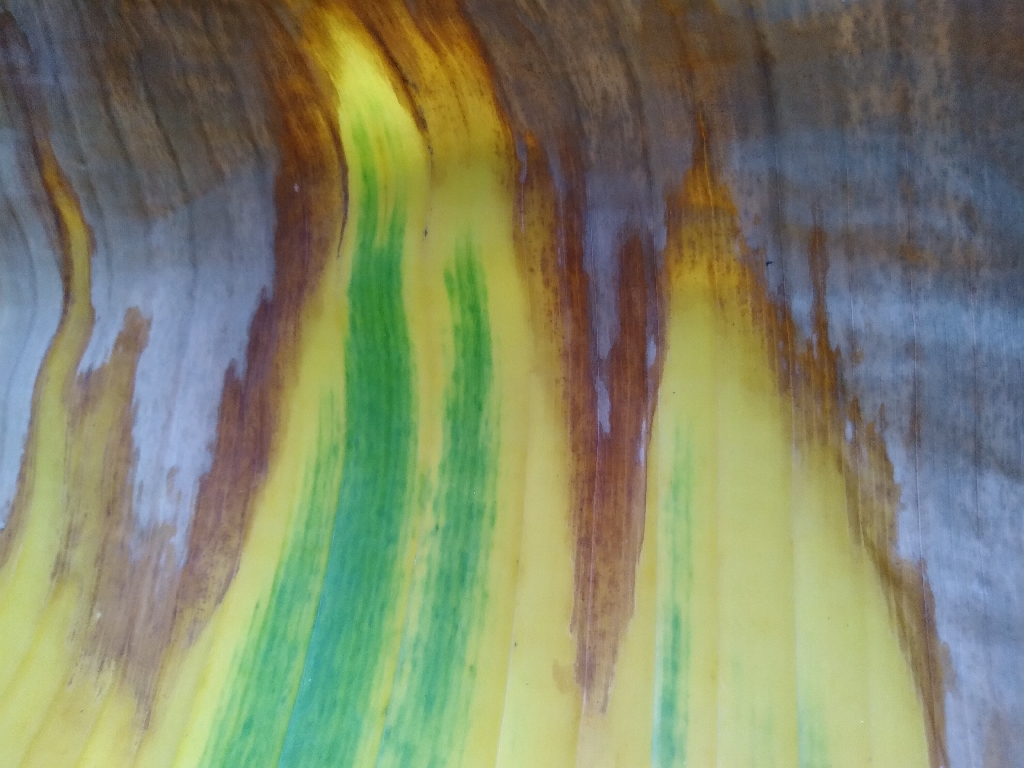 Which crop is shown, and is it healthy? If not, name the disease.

banana, fusarium wilt race 1
